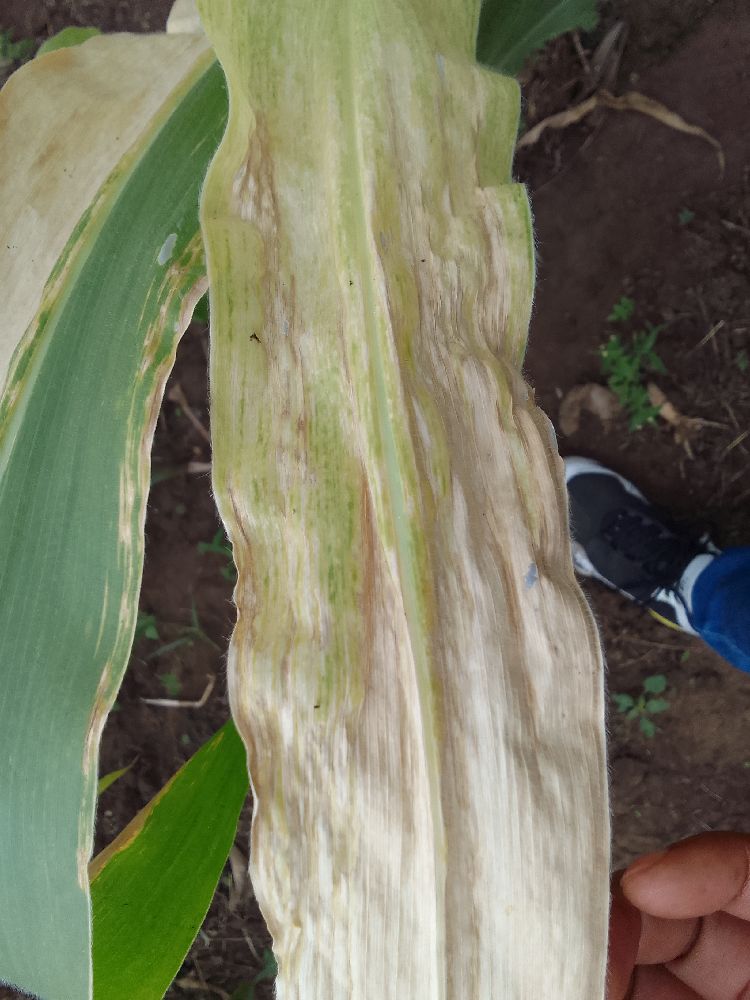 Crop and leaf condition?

maize, maize lethal necrosis
